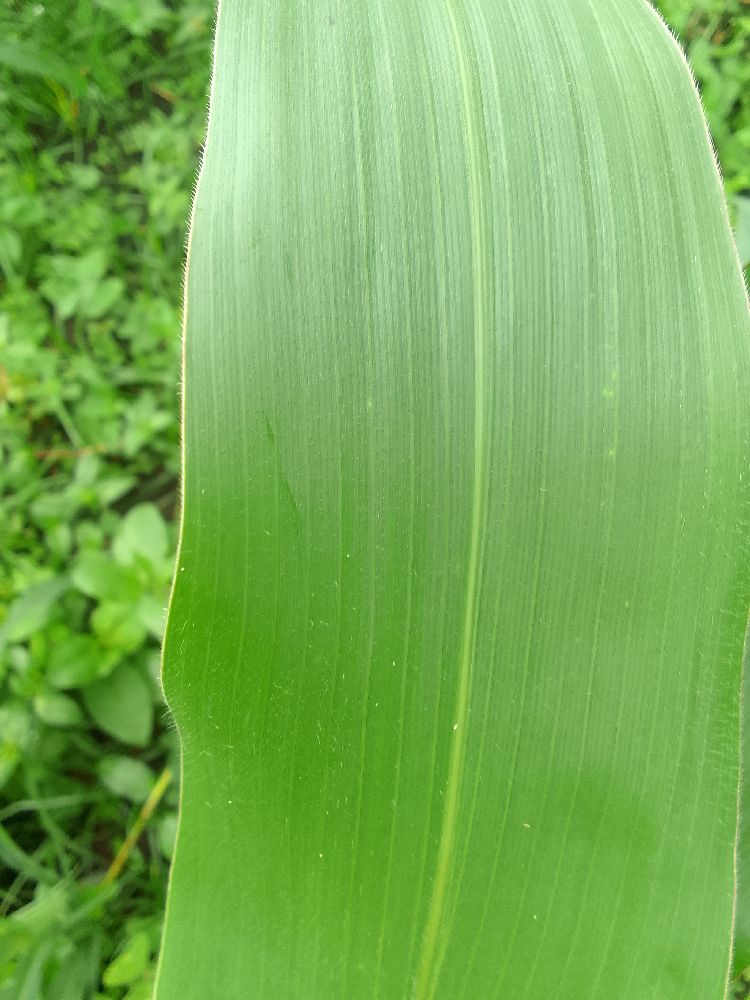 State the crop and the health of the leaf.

maize, healthy
